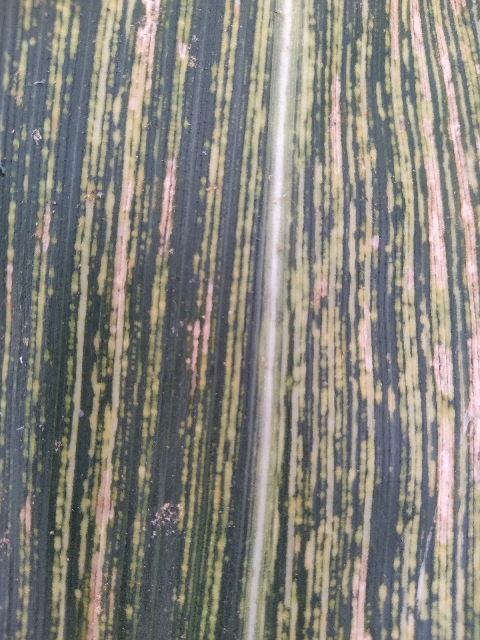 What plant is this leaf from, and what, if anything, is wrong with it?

maize, maize streak virus
